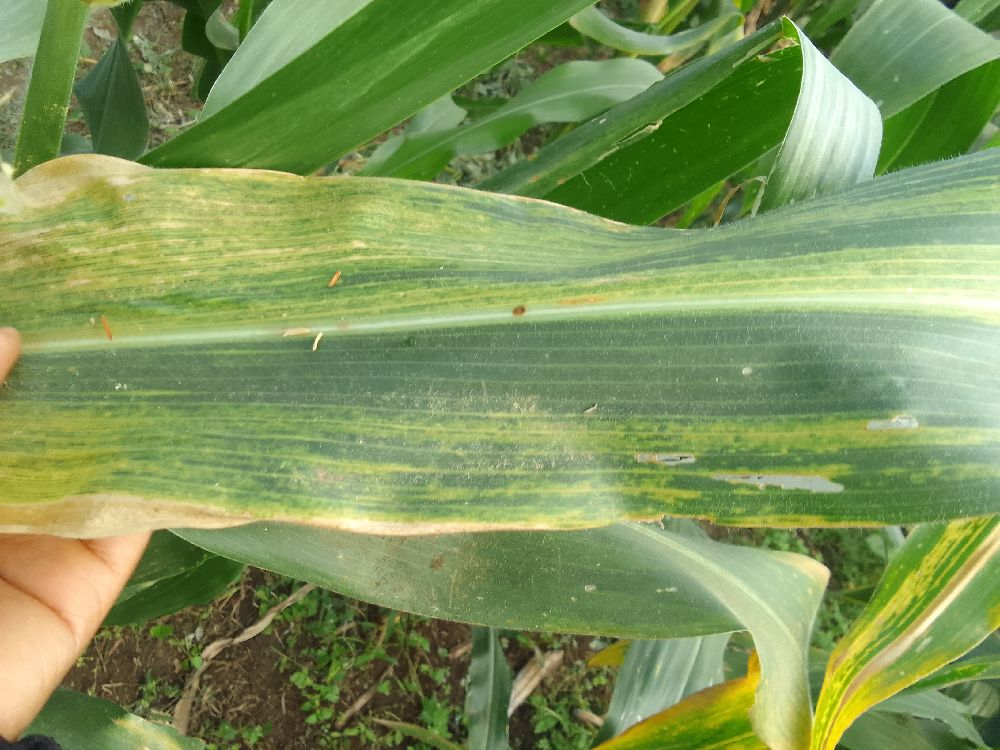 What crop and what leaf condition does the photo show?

maize, maize lethal necrosis
